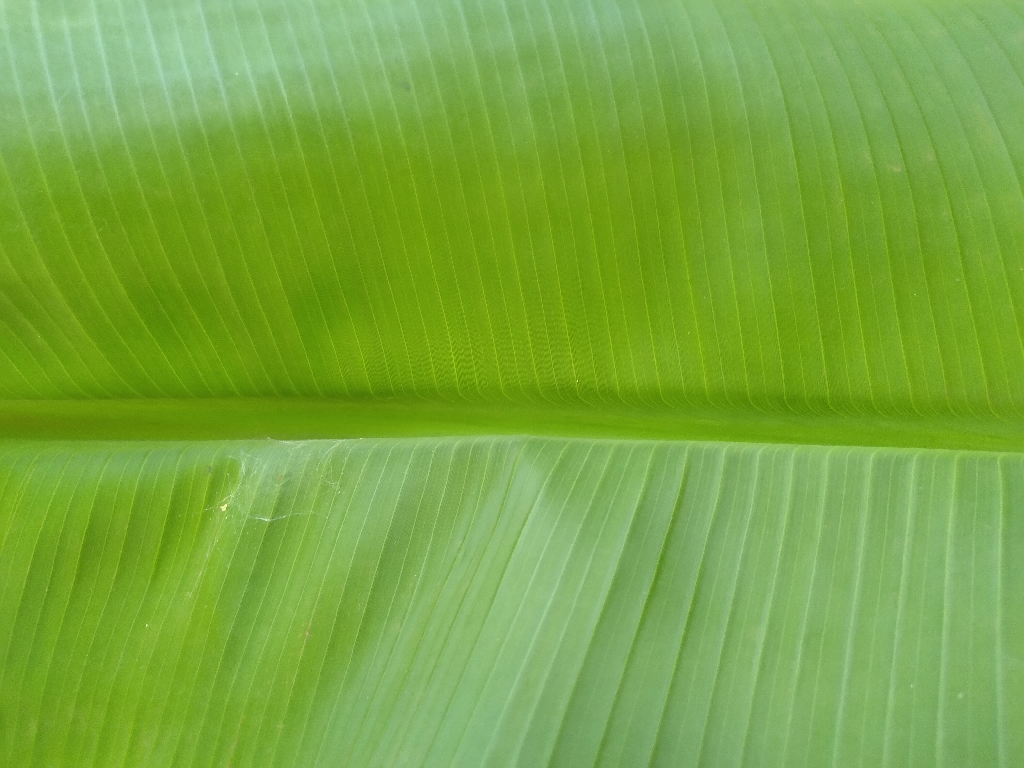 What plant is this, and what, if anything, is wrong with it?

banana, healthy
